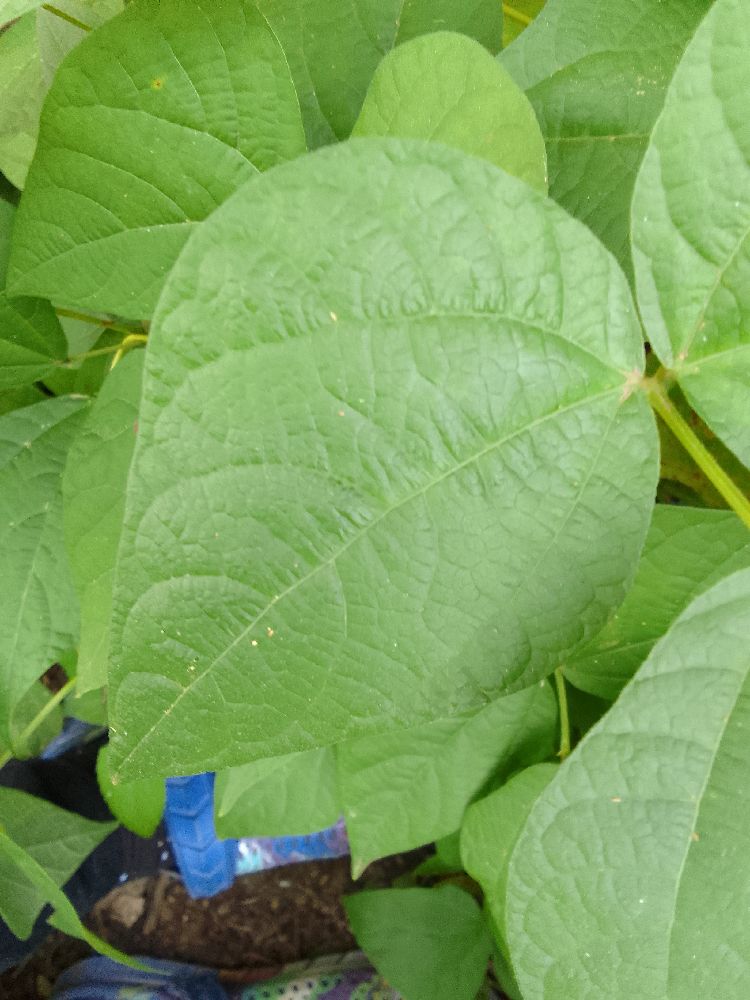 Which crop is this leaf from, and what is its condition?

common bean, healthy
